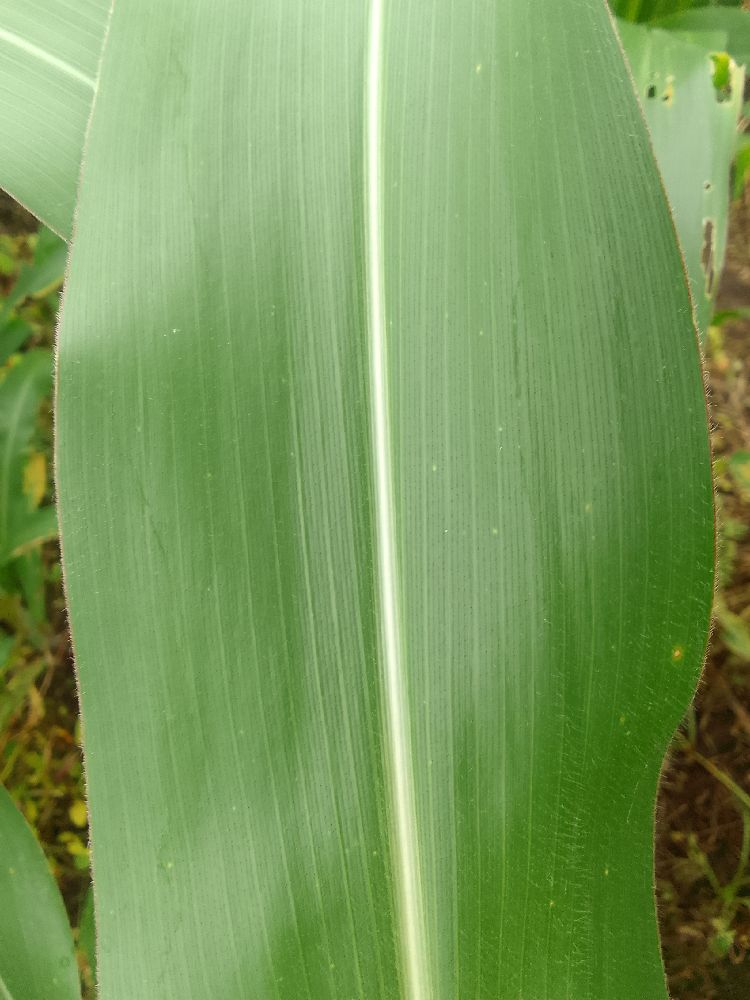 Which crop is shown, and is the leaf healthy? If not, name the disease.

maize, healthy
